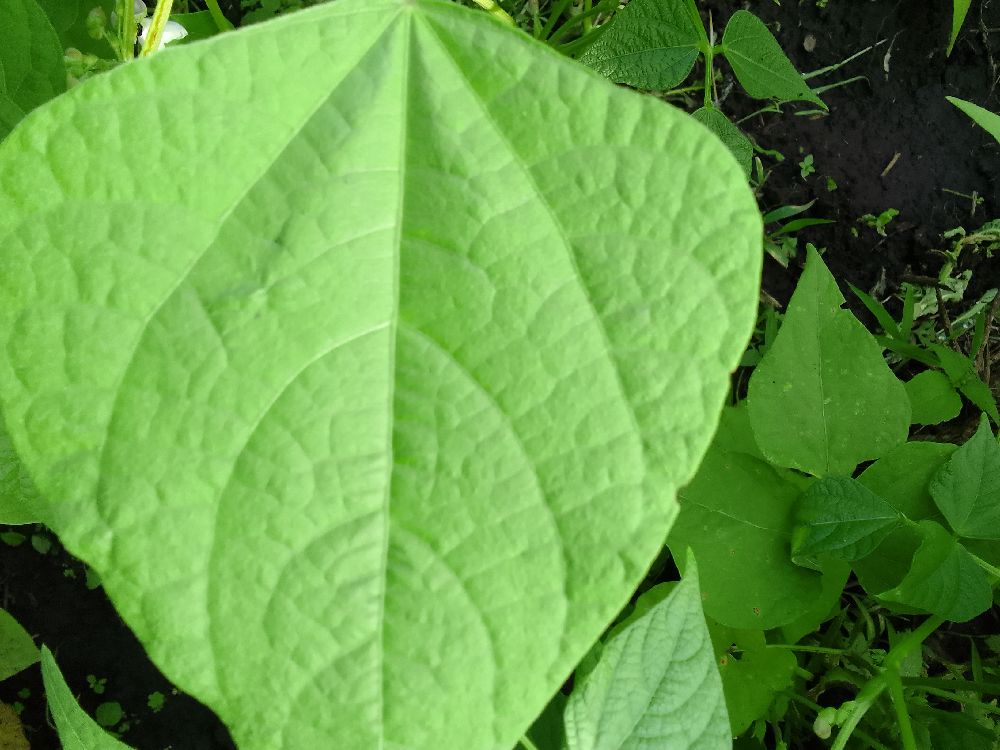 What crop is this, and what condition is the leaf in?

common bean, healthy
